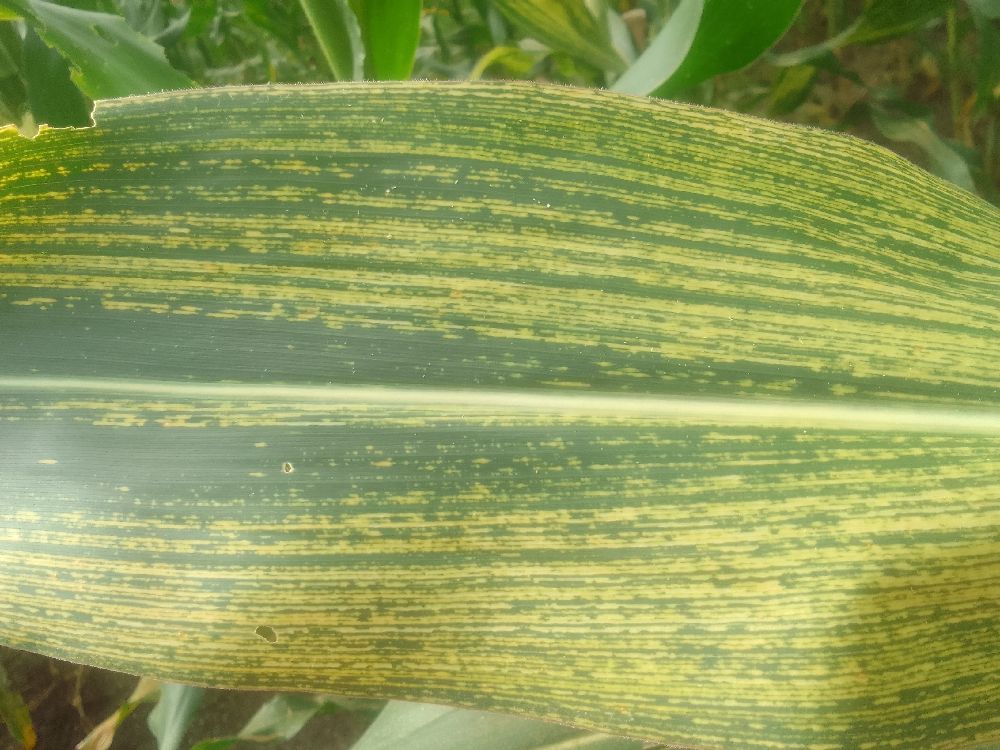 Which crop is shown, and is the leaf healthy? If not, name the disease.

maize, maize streak virus
